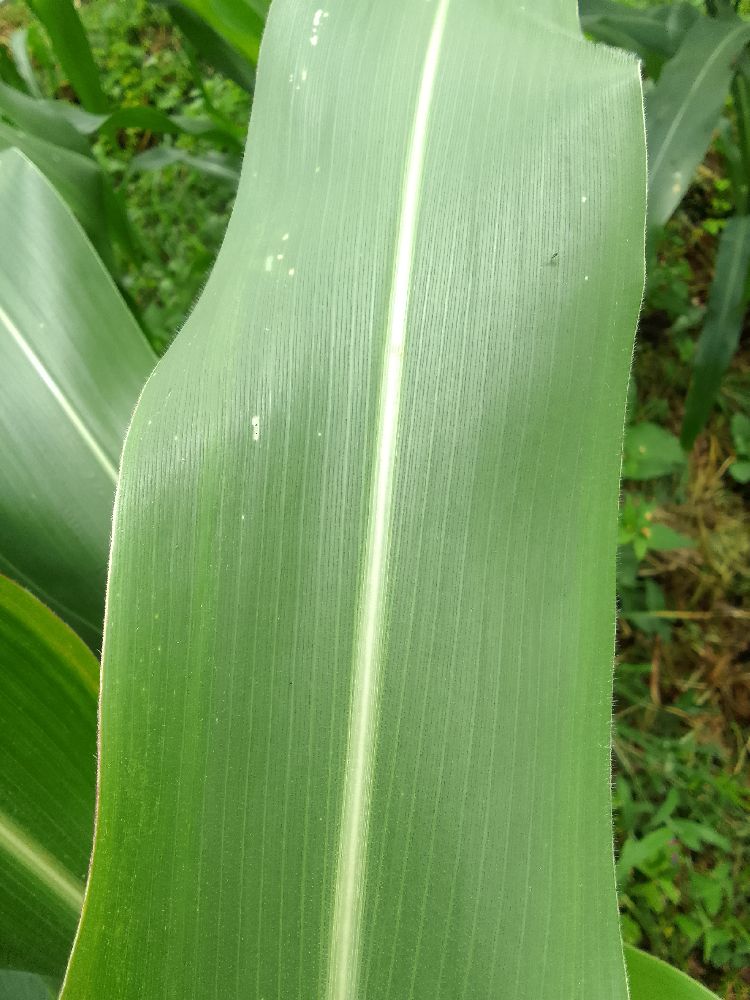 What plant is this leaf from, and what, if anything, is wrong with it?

maize, healthy
